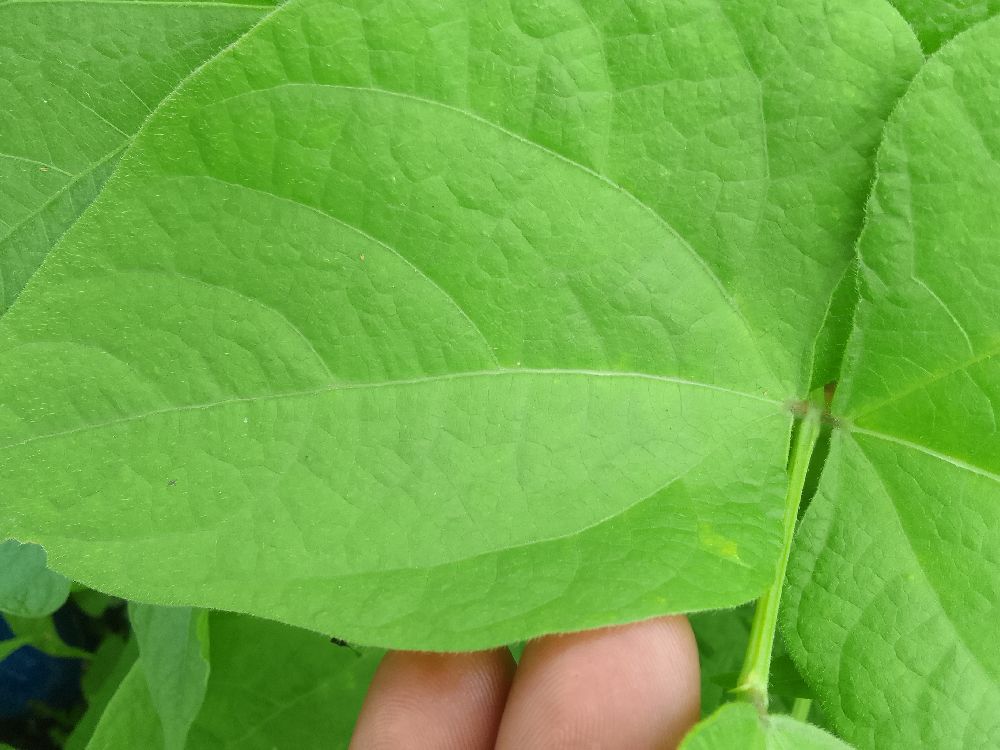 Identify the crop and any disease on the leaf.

common bean, healthy
